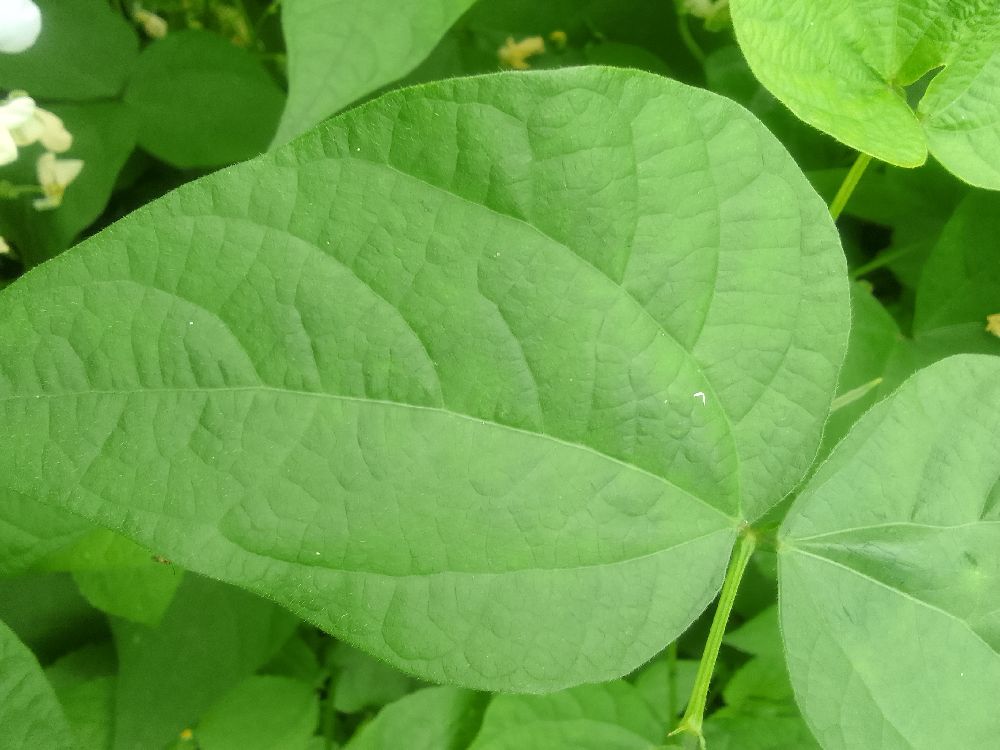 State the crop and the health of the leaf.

common bean, healthy
